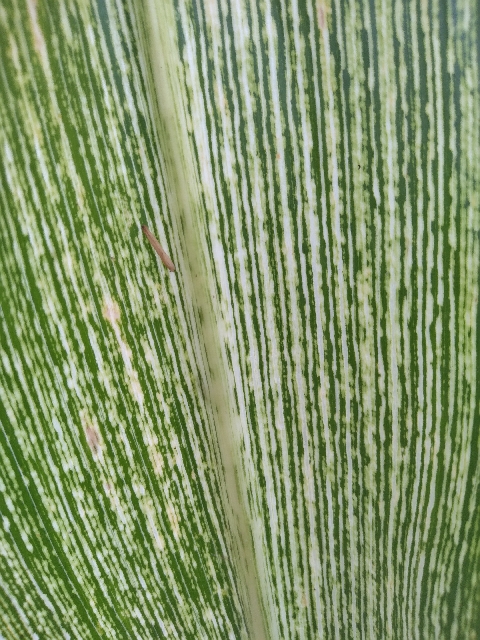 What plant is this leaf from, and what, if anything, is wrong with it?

maize, maize streak virus
